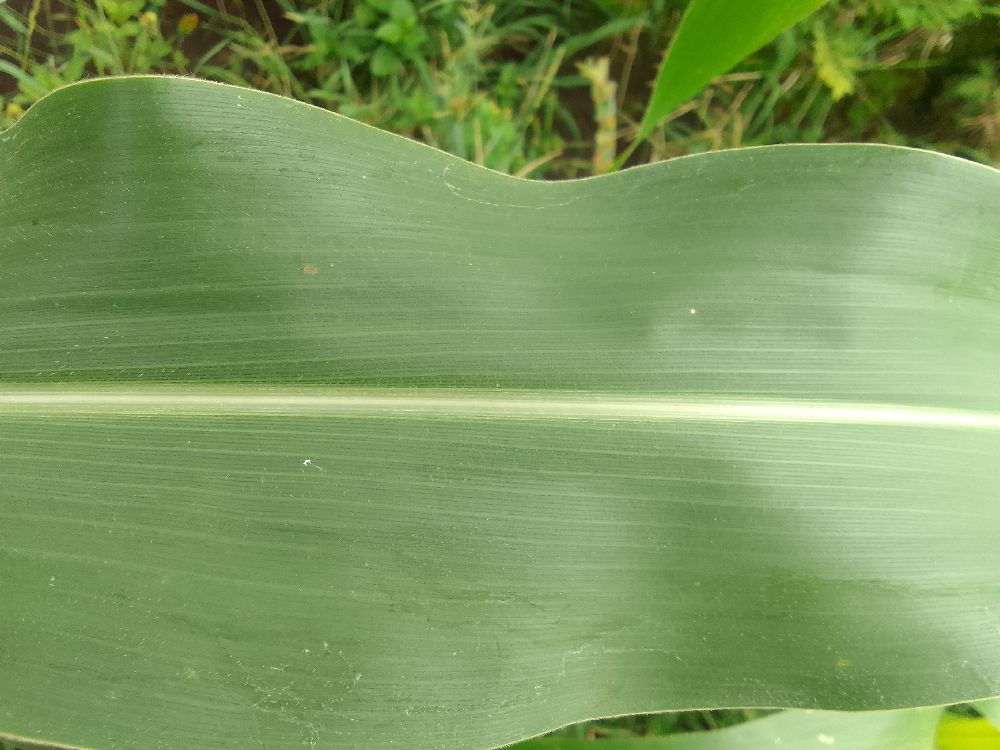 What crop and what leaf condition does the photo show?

maize, healthy
